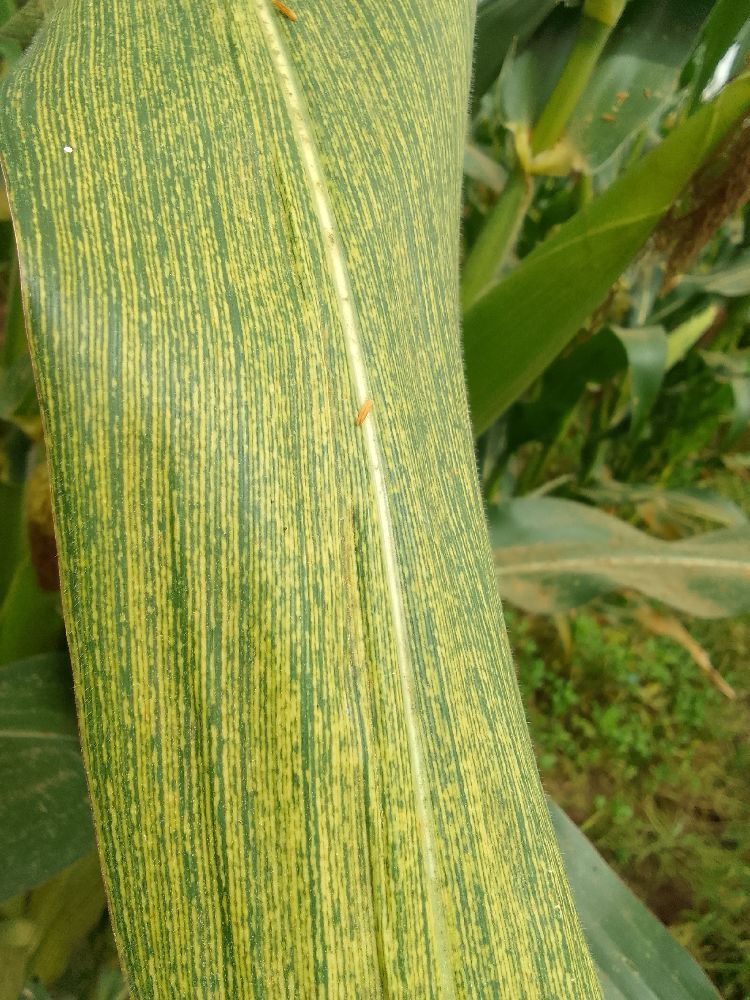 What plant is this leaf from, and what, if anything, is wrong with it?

maize, maize streak virus
